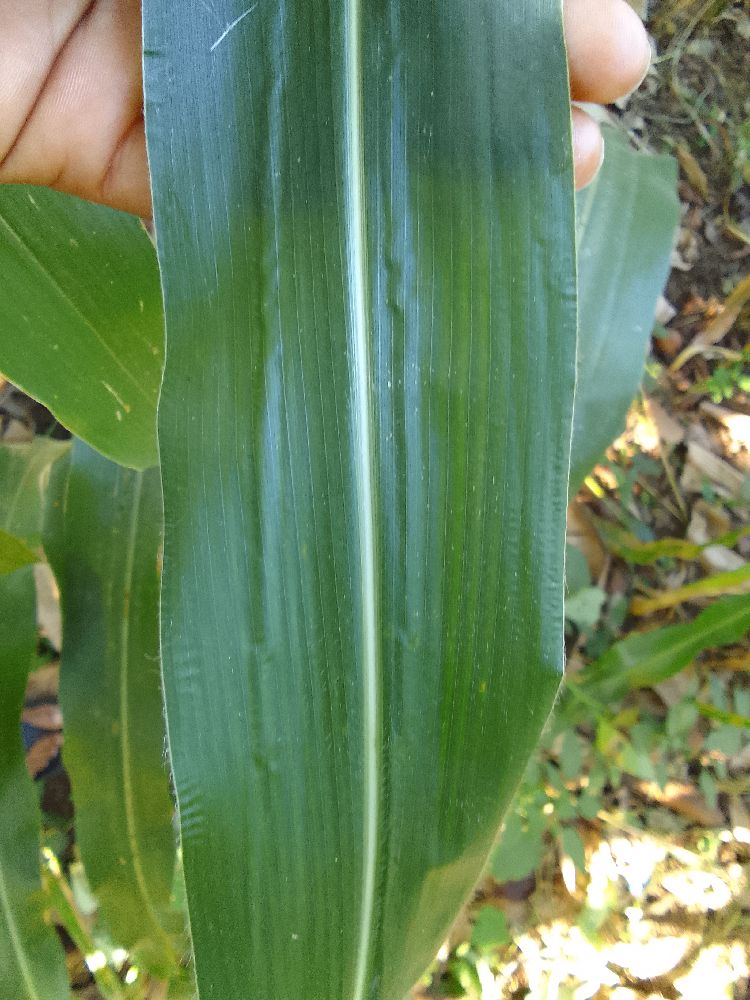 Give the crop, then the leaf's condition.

maize, healthy
